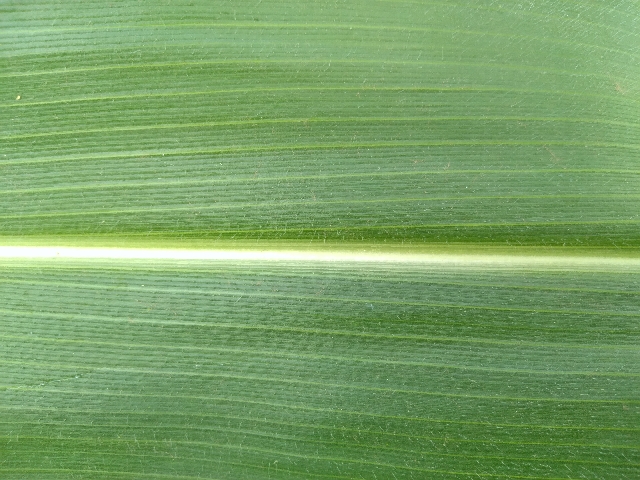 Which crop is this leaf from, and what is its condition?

maize, healthy
